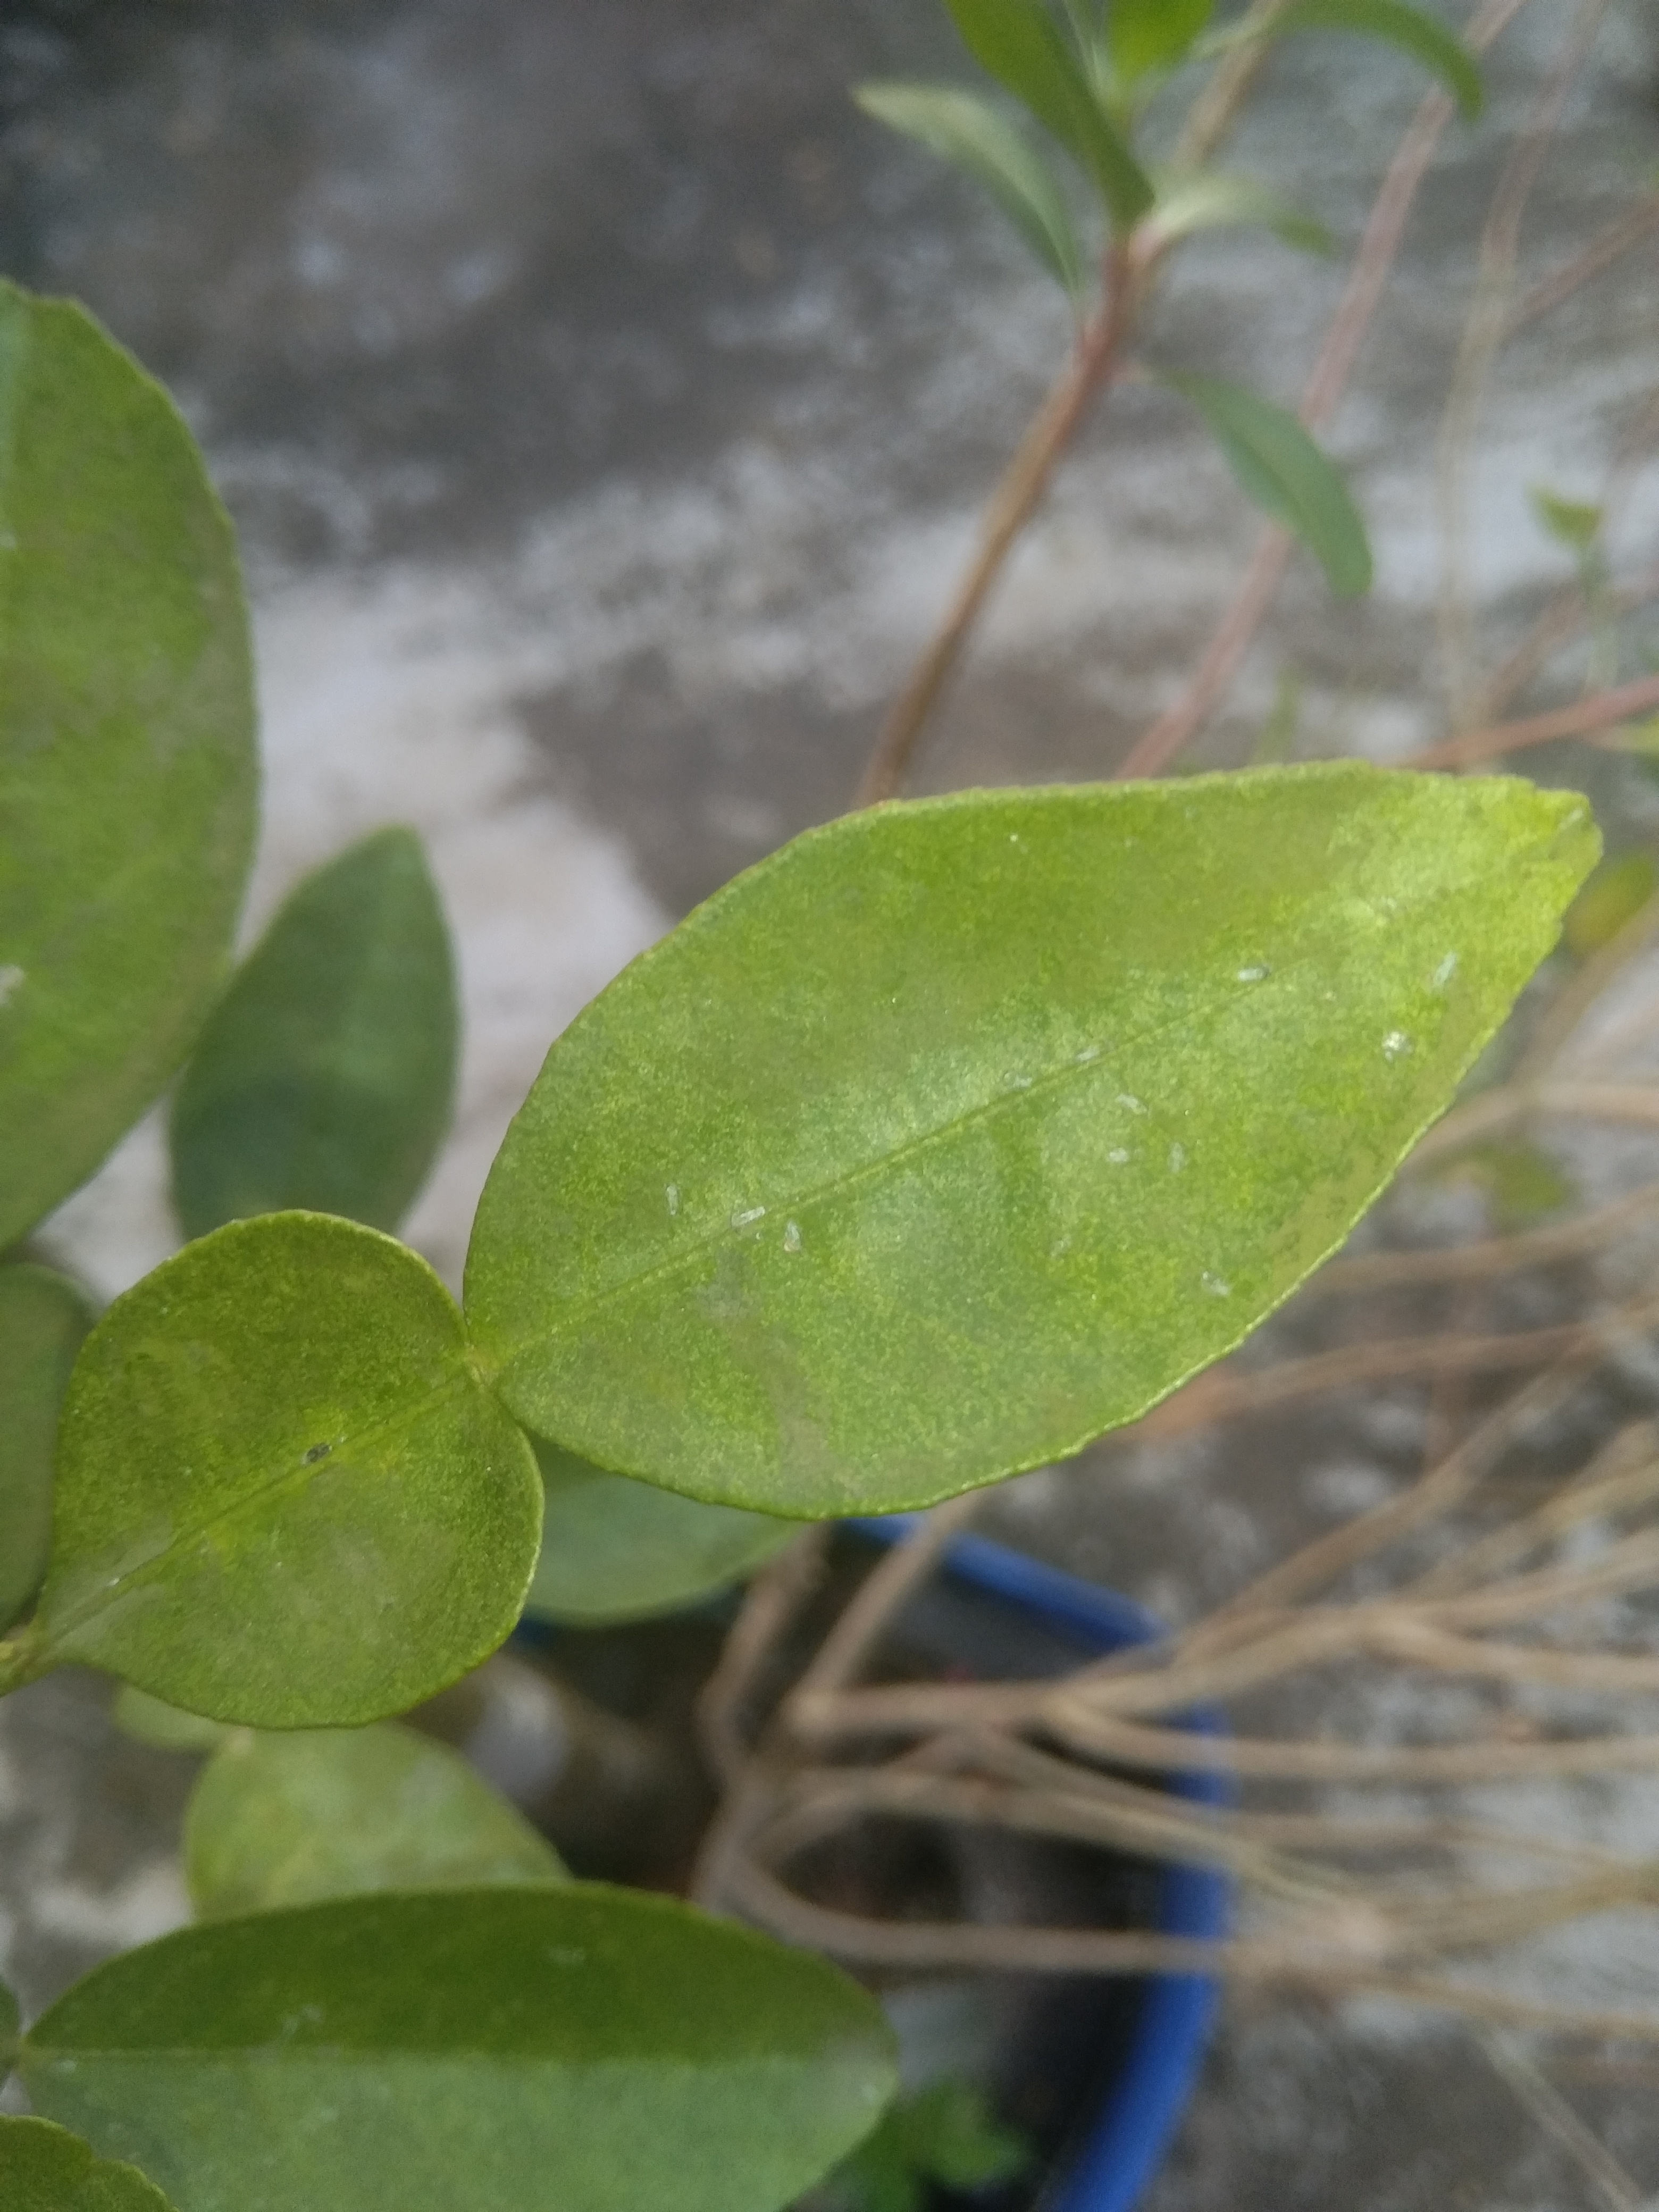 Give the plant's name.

lemon
